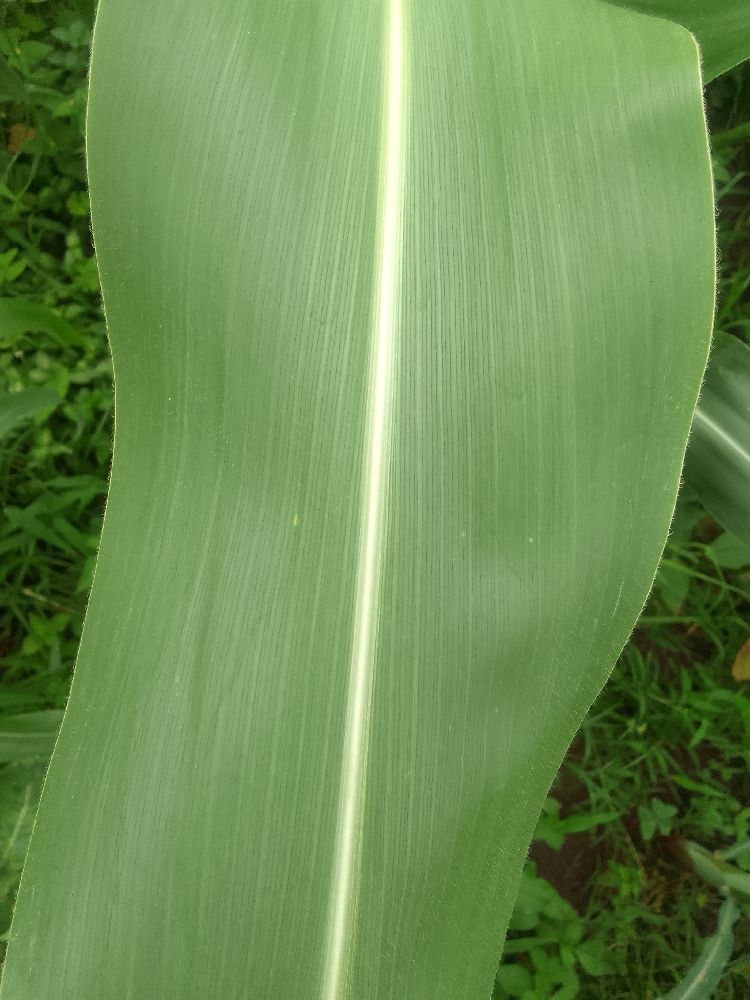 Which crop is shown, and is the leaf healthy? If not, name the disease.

maize, healthy
